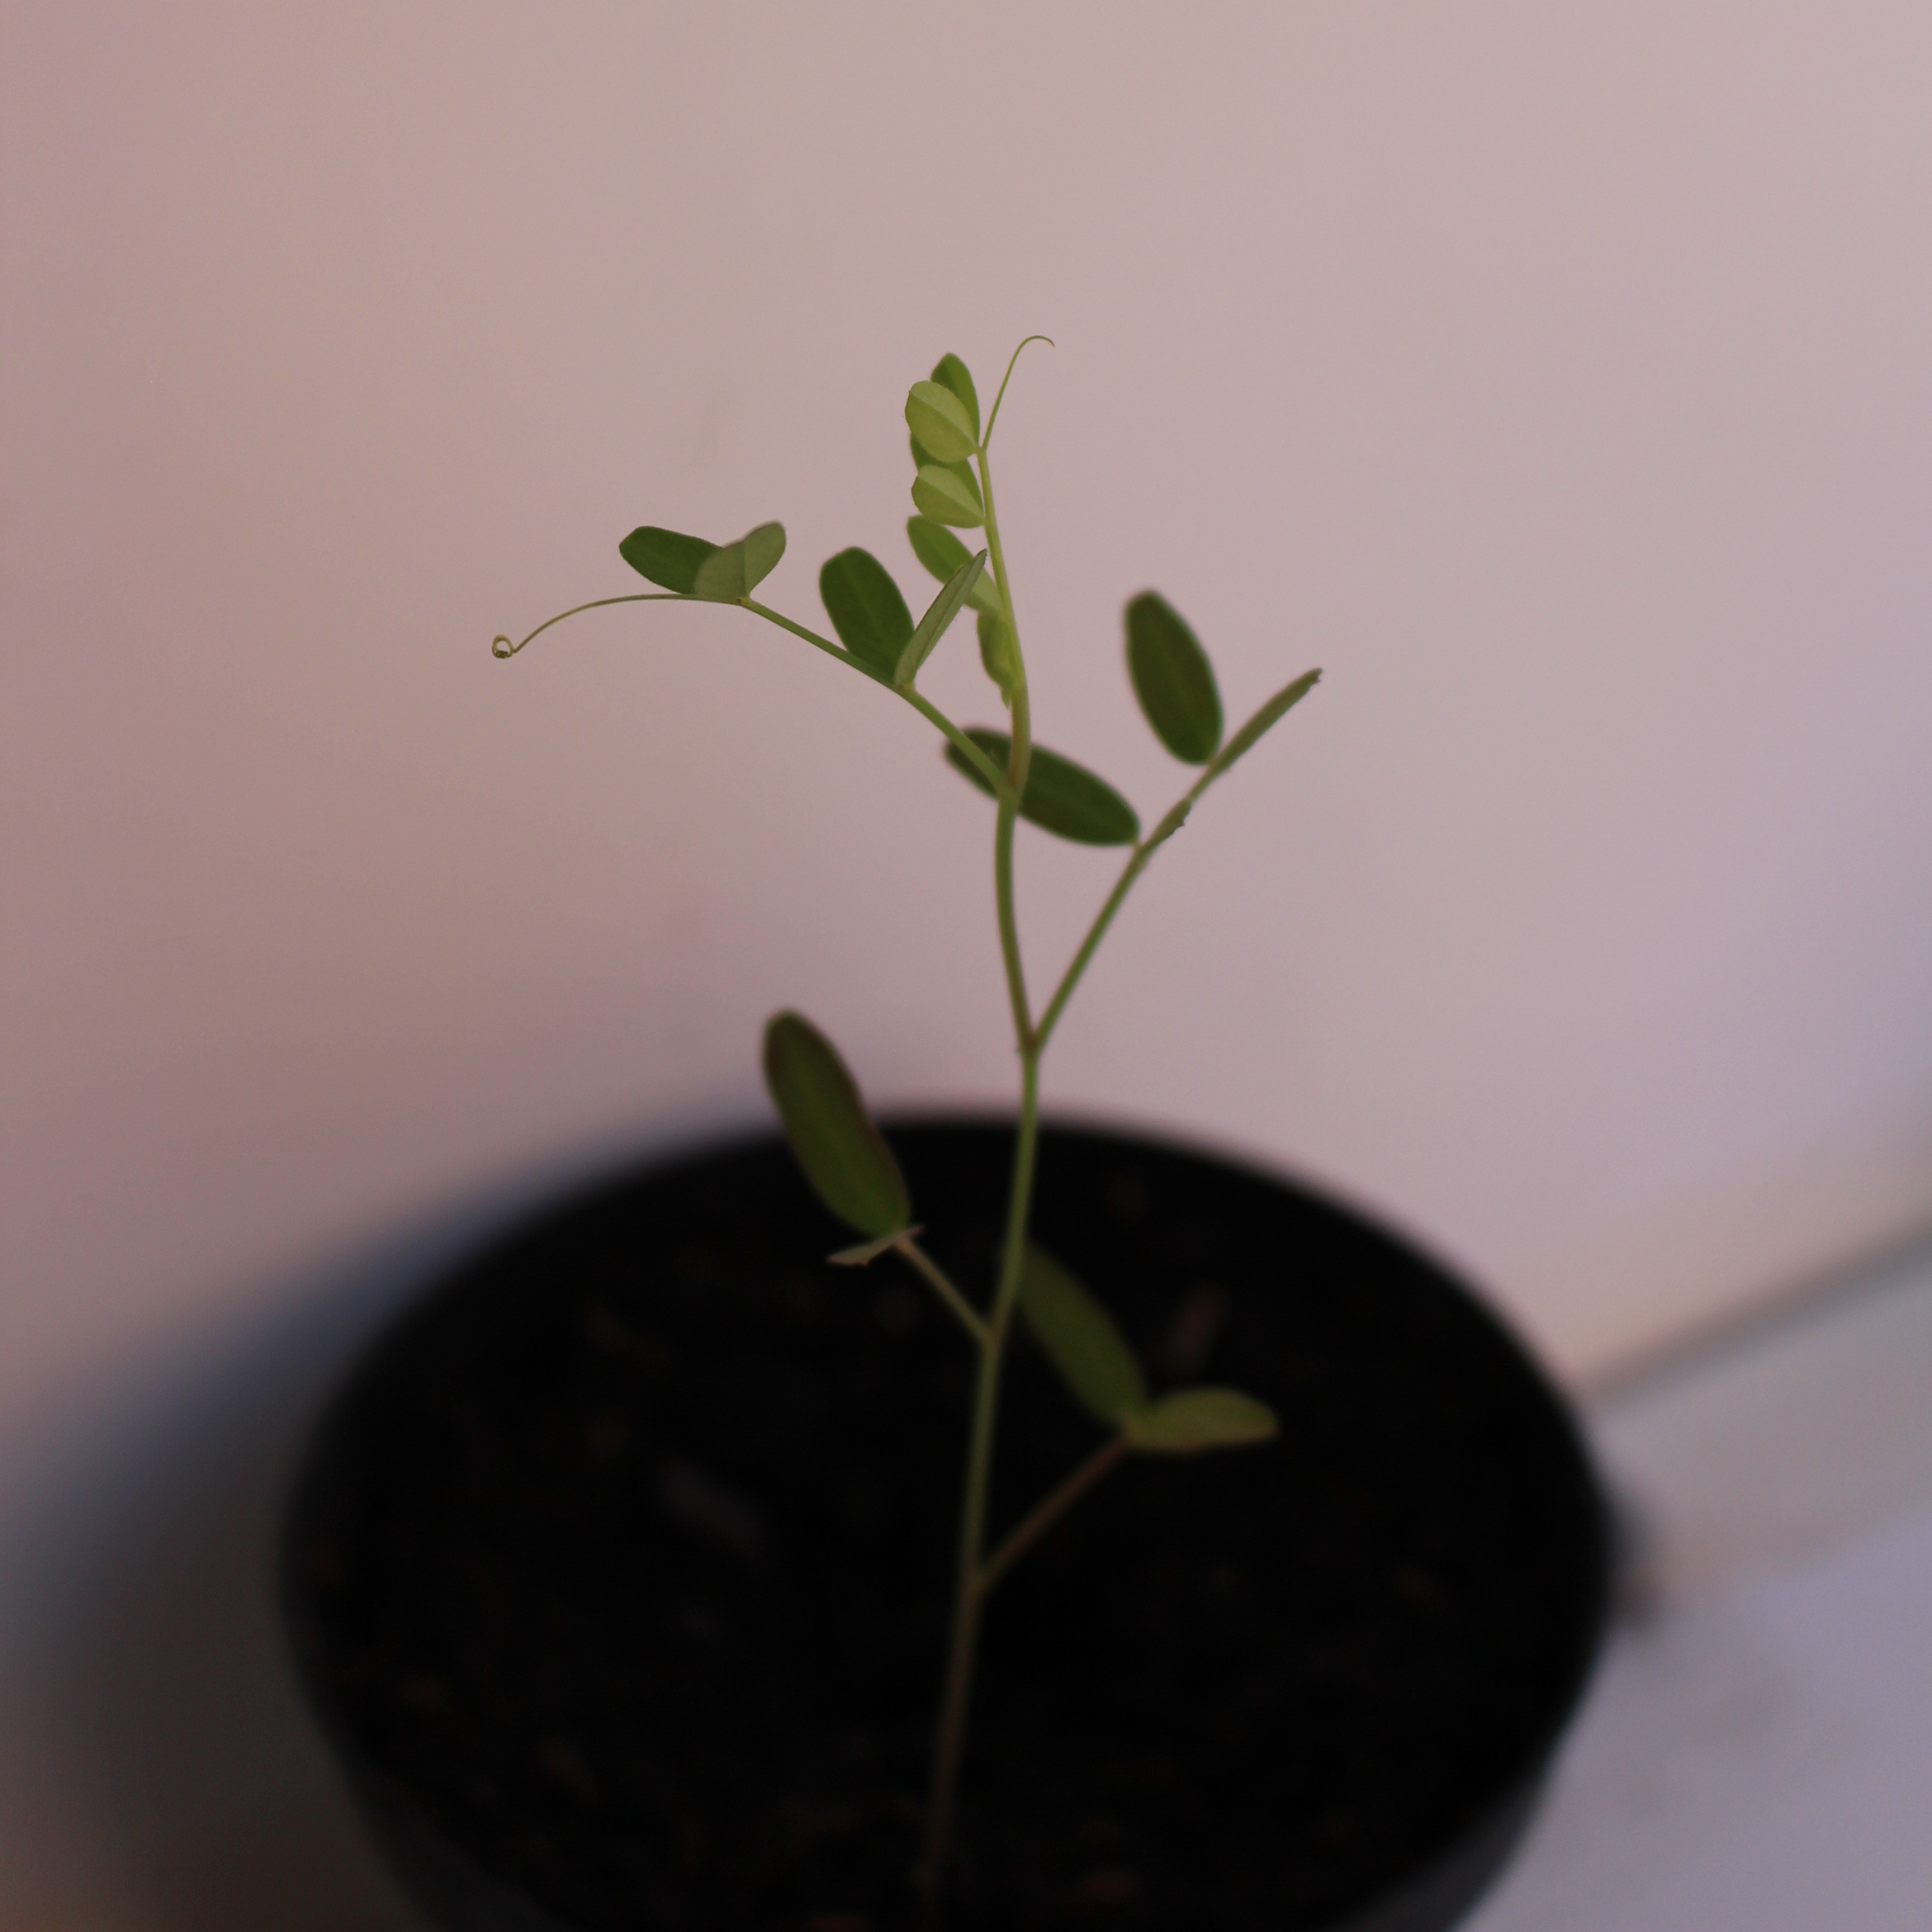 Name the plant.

Vicia sativa
